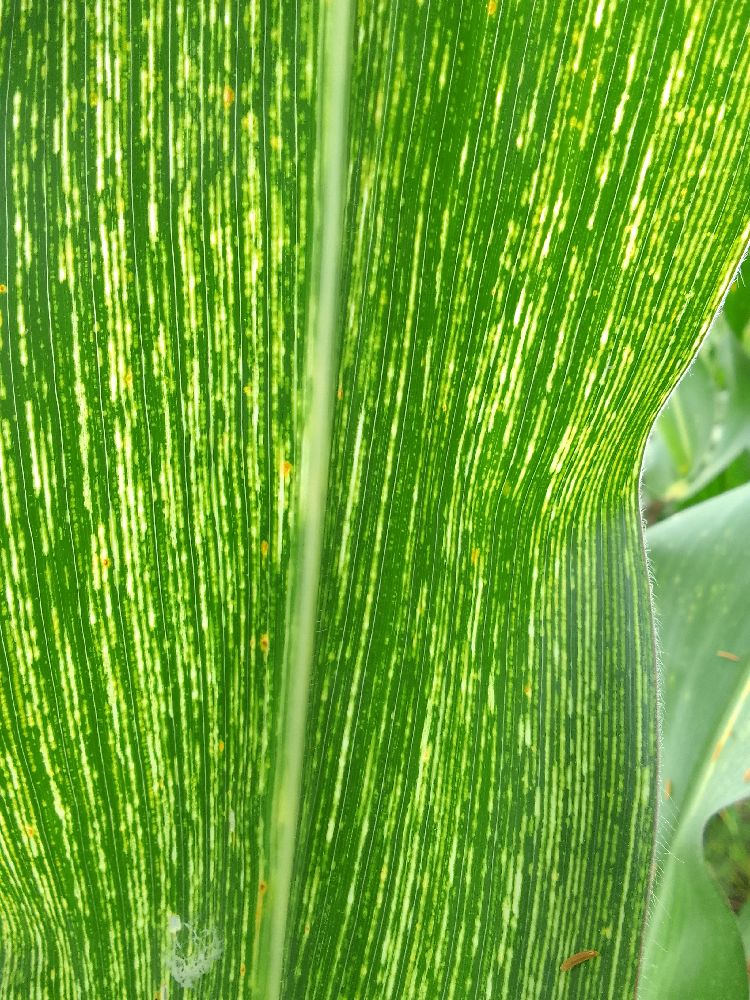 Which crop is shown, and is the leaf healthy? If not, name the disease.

maize, maize streak virus
